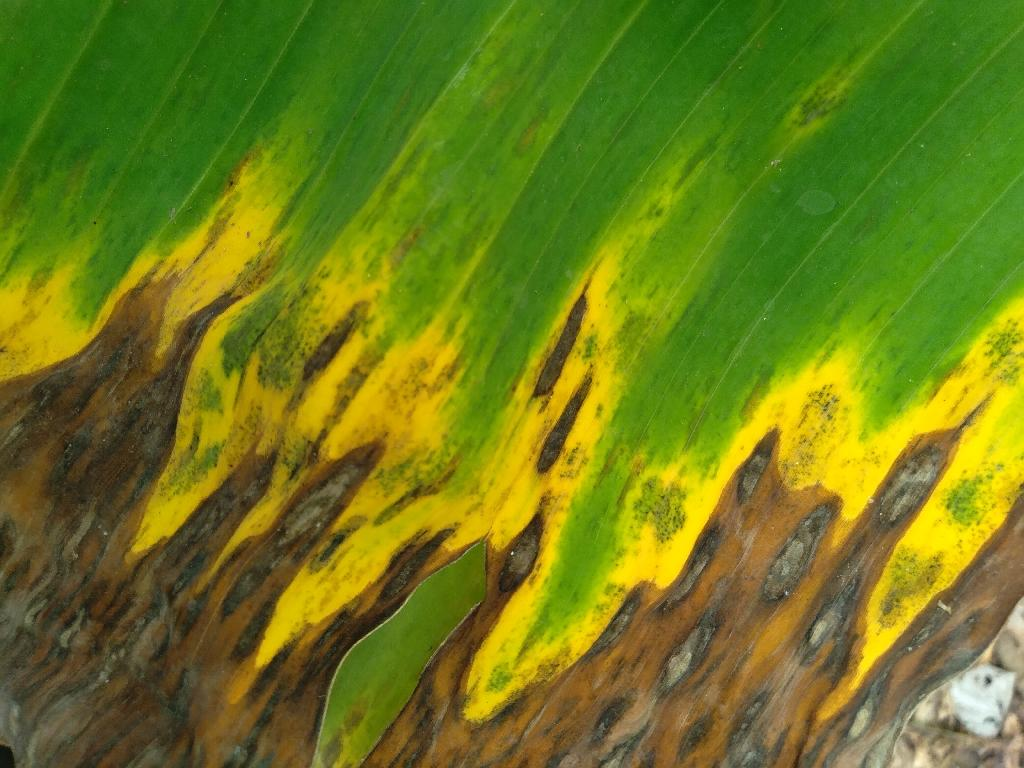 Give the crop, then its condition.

banana, black sigatoka
